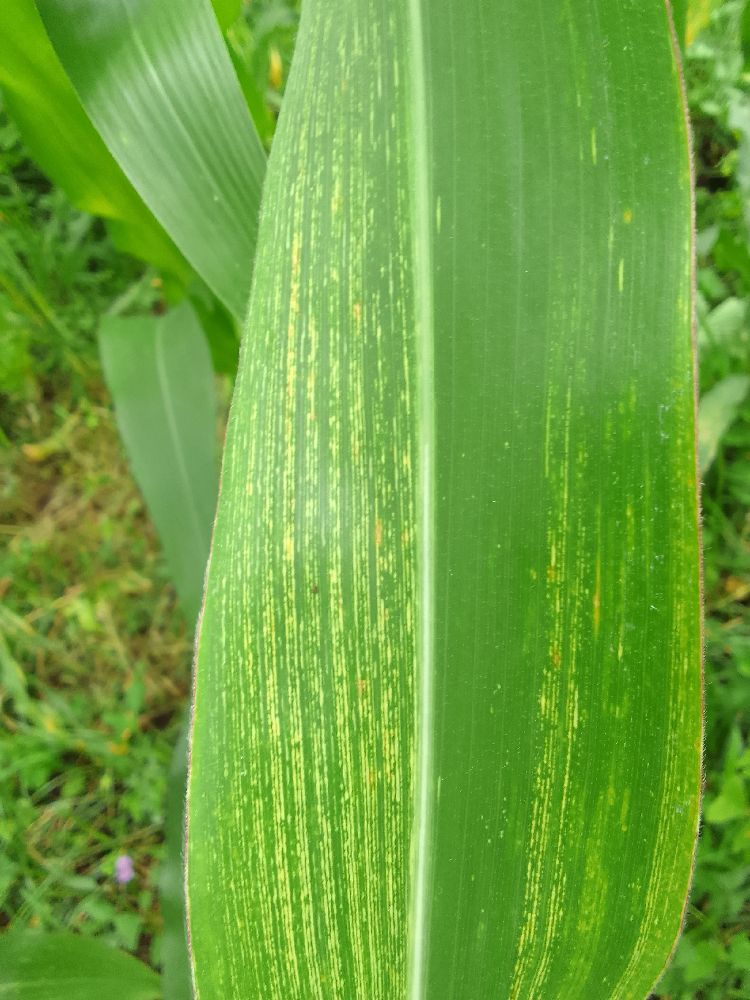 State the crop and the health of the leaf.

maize, maize streak virus
